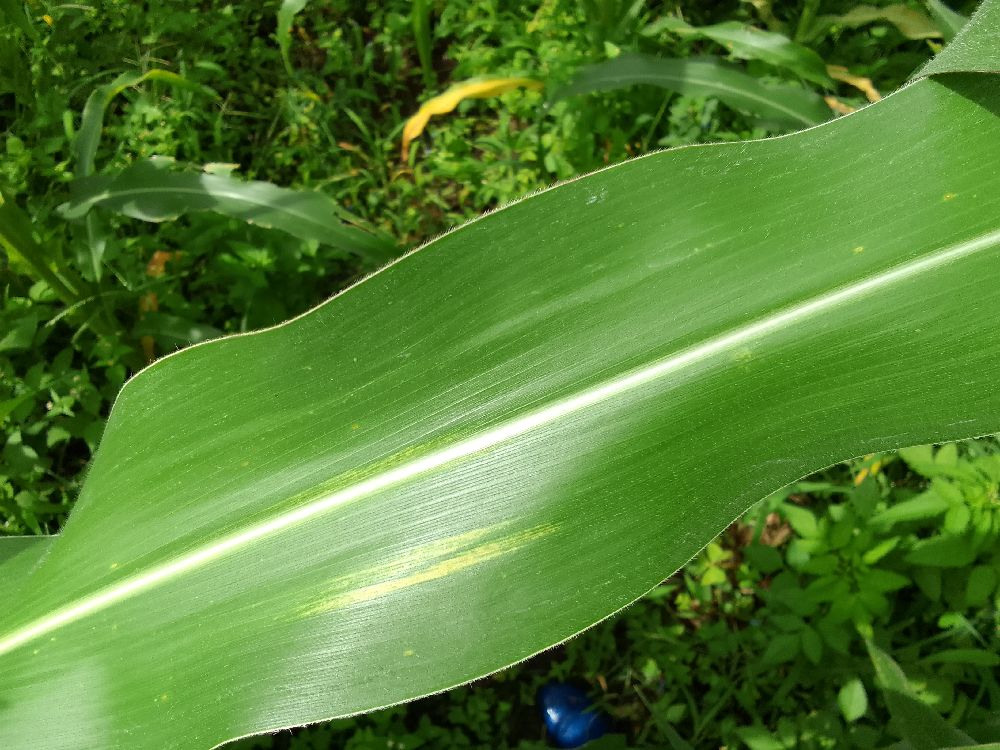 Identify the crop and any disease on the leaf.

maize, healthy
